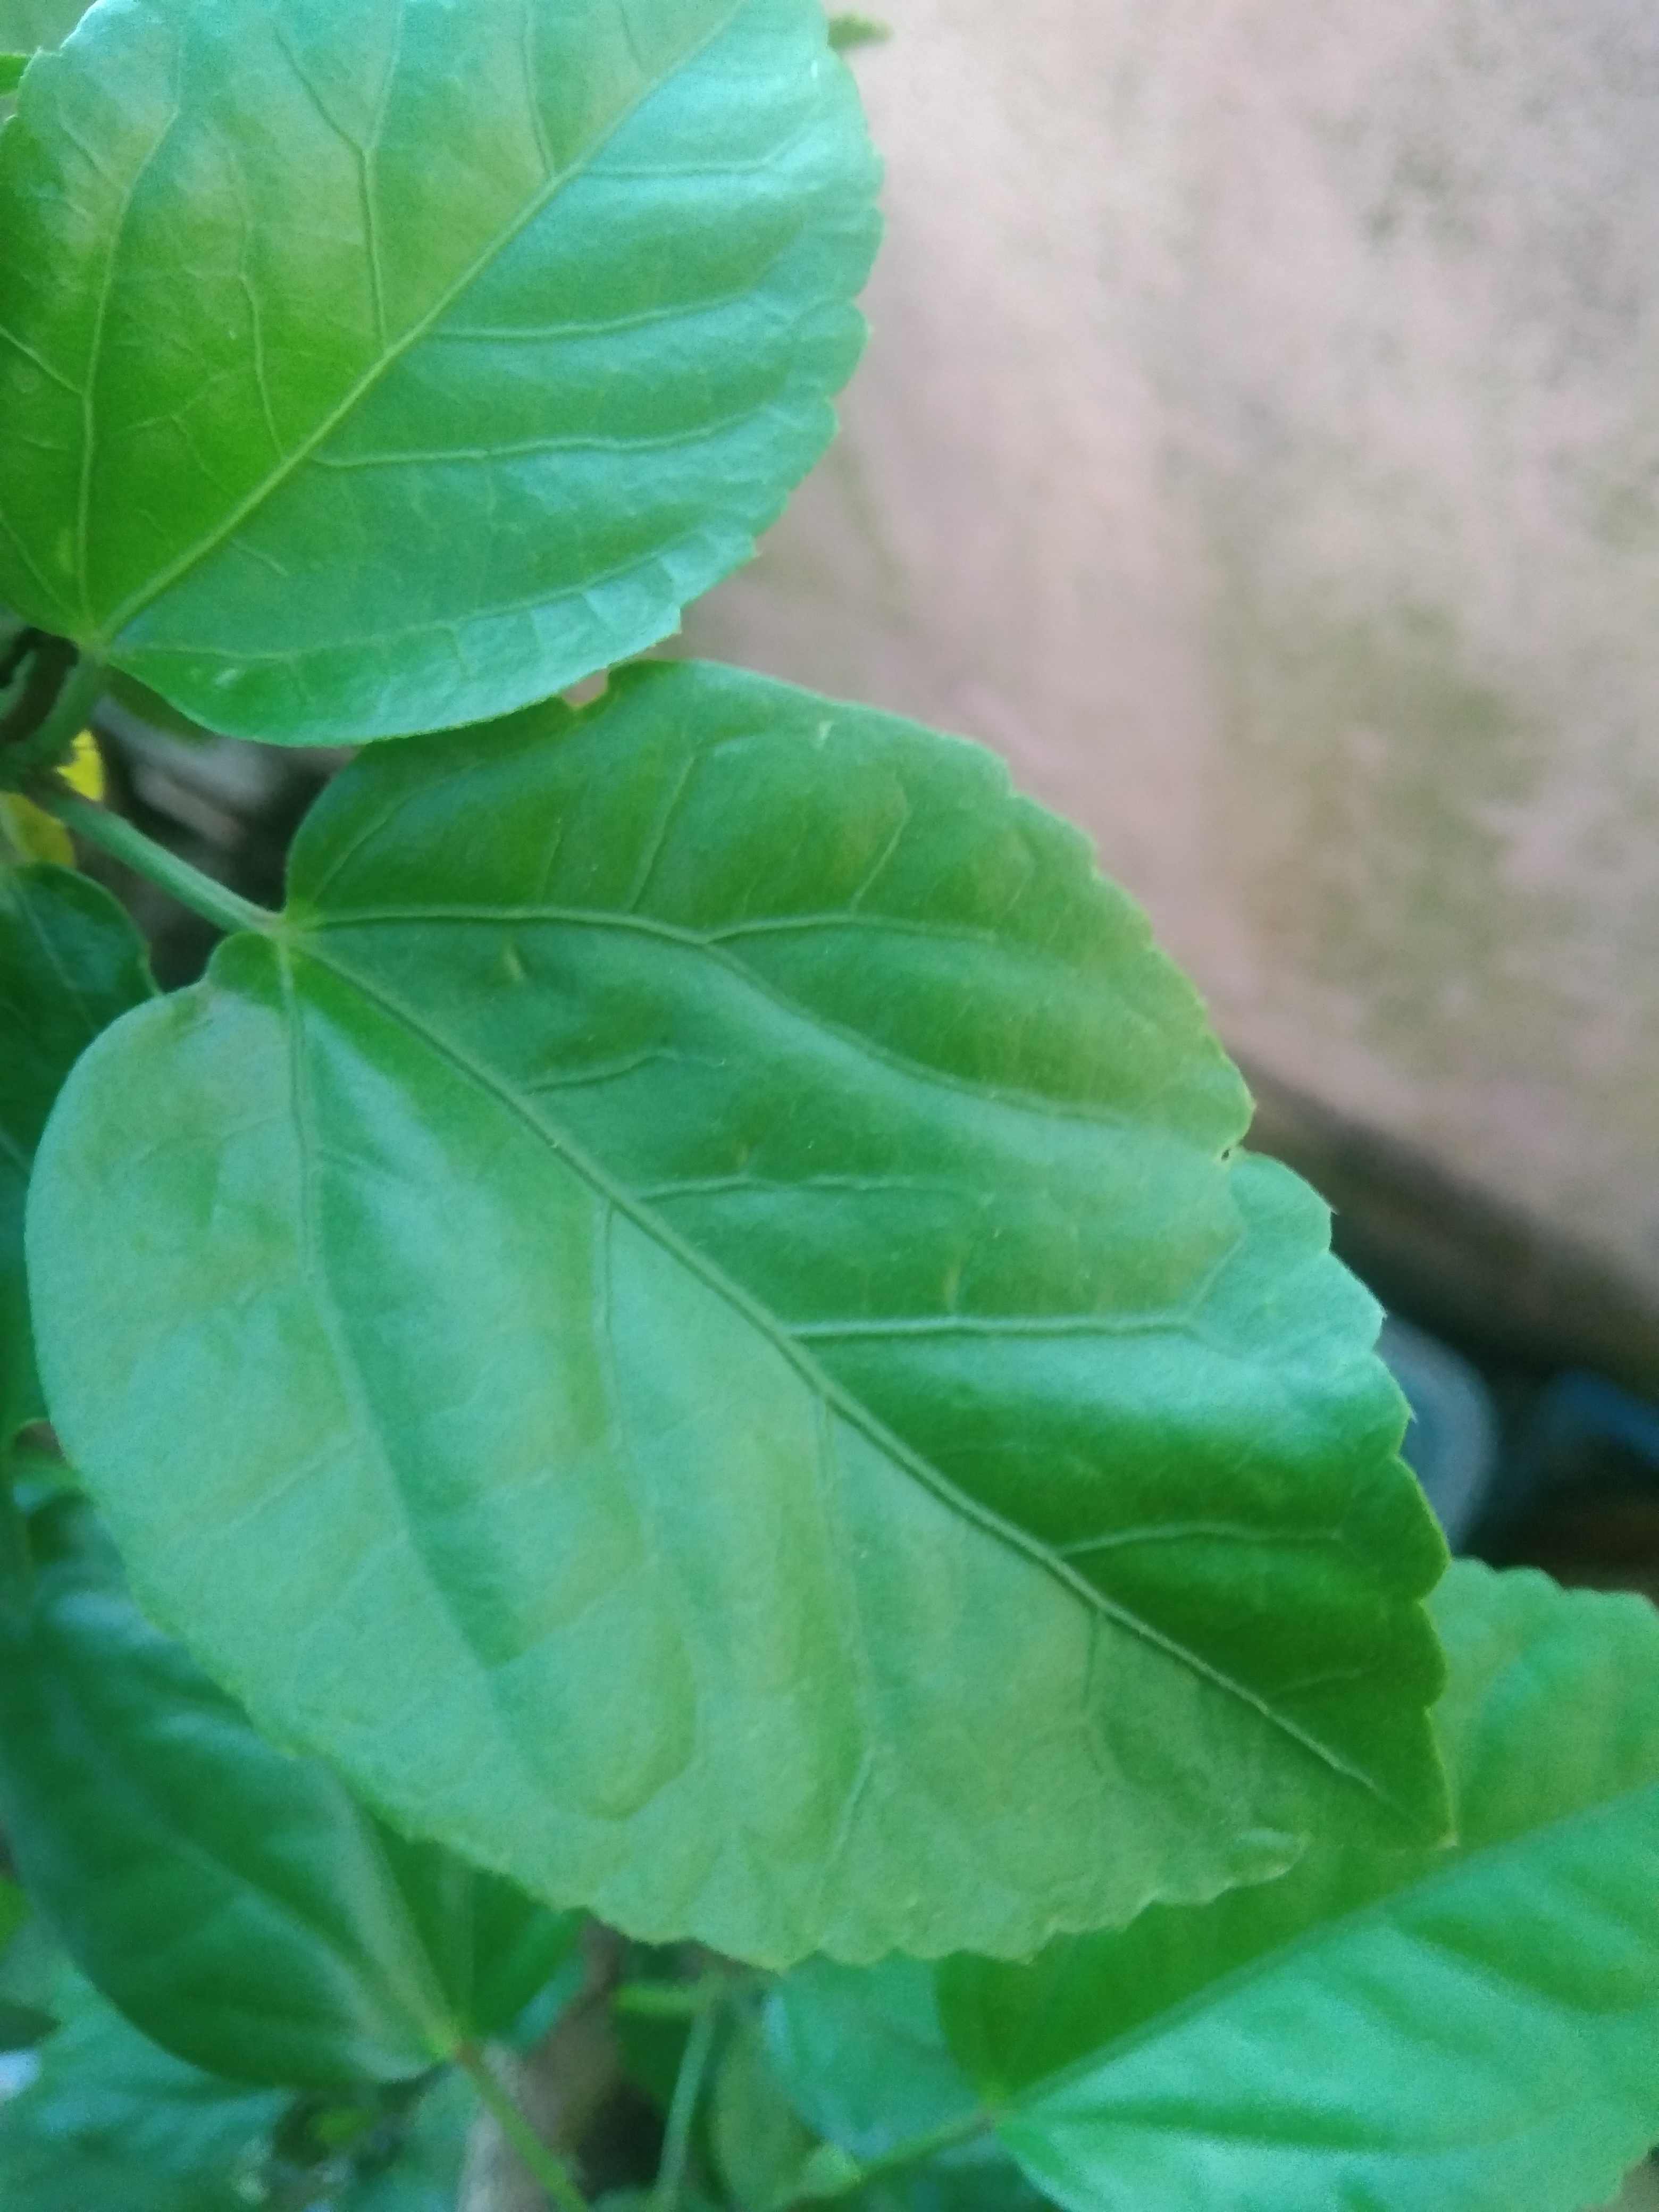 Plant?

hibiscus
